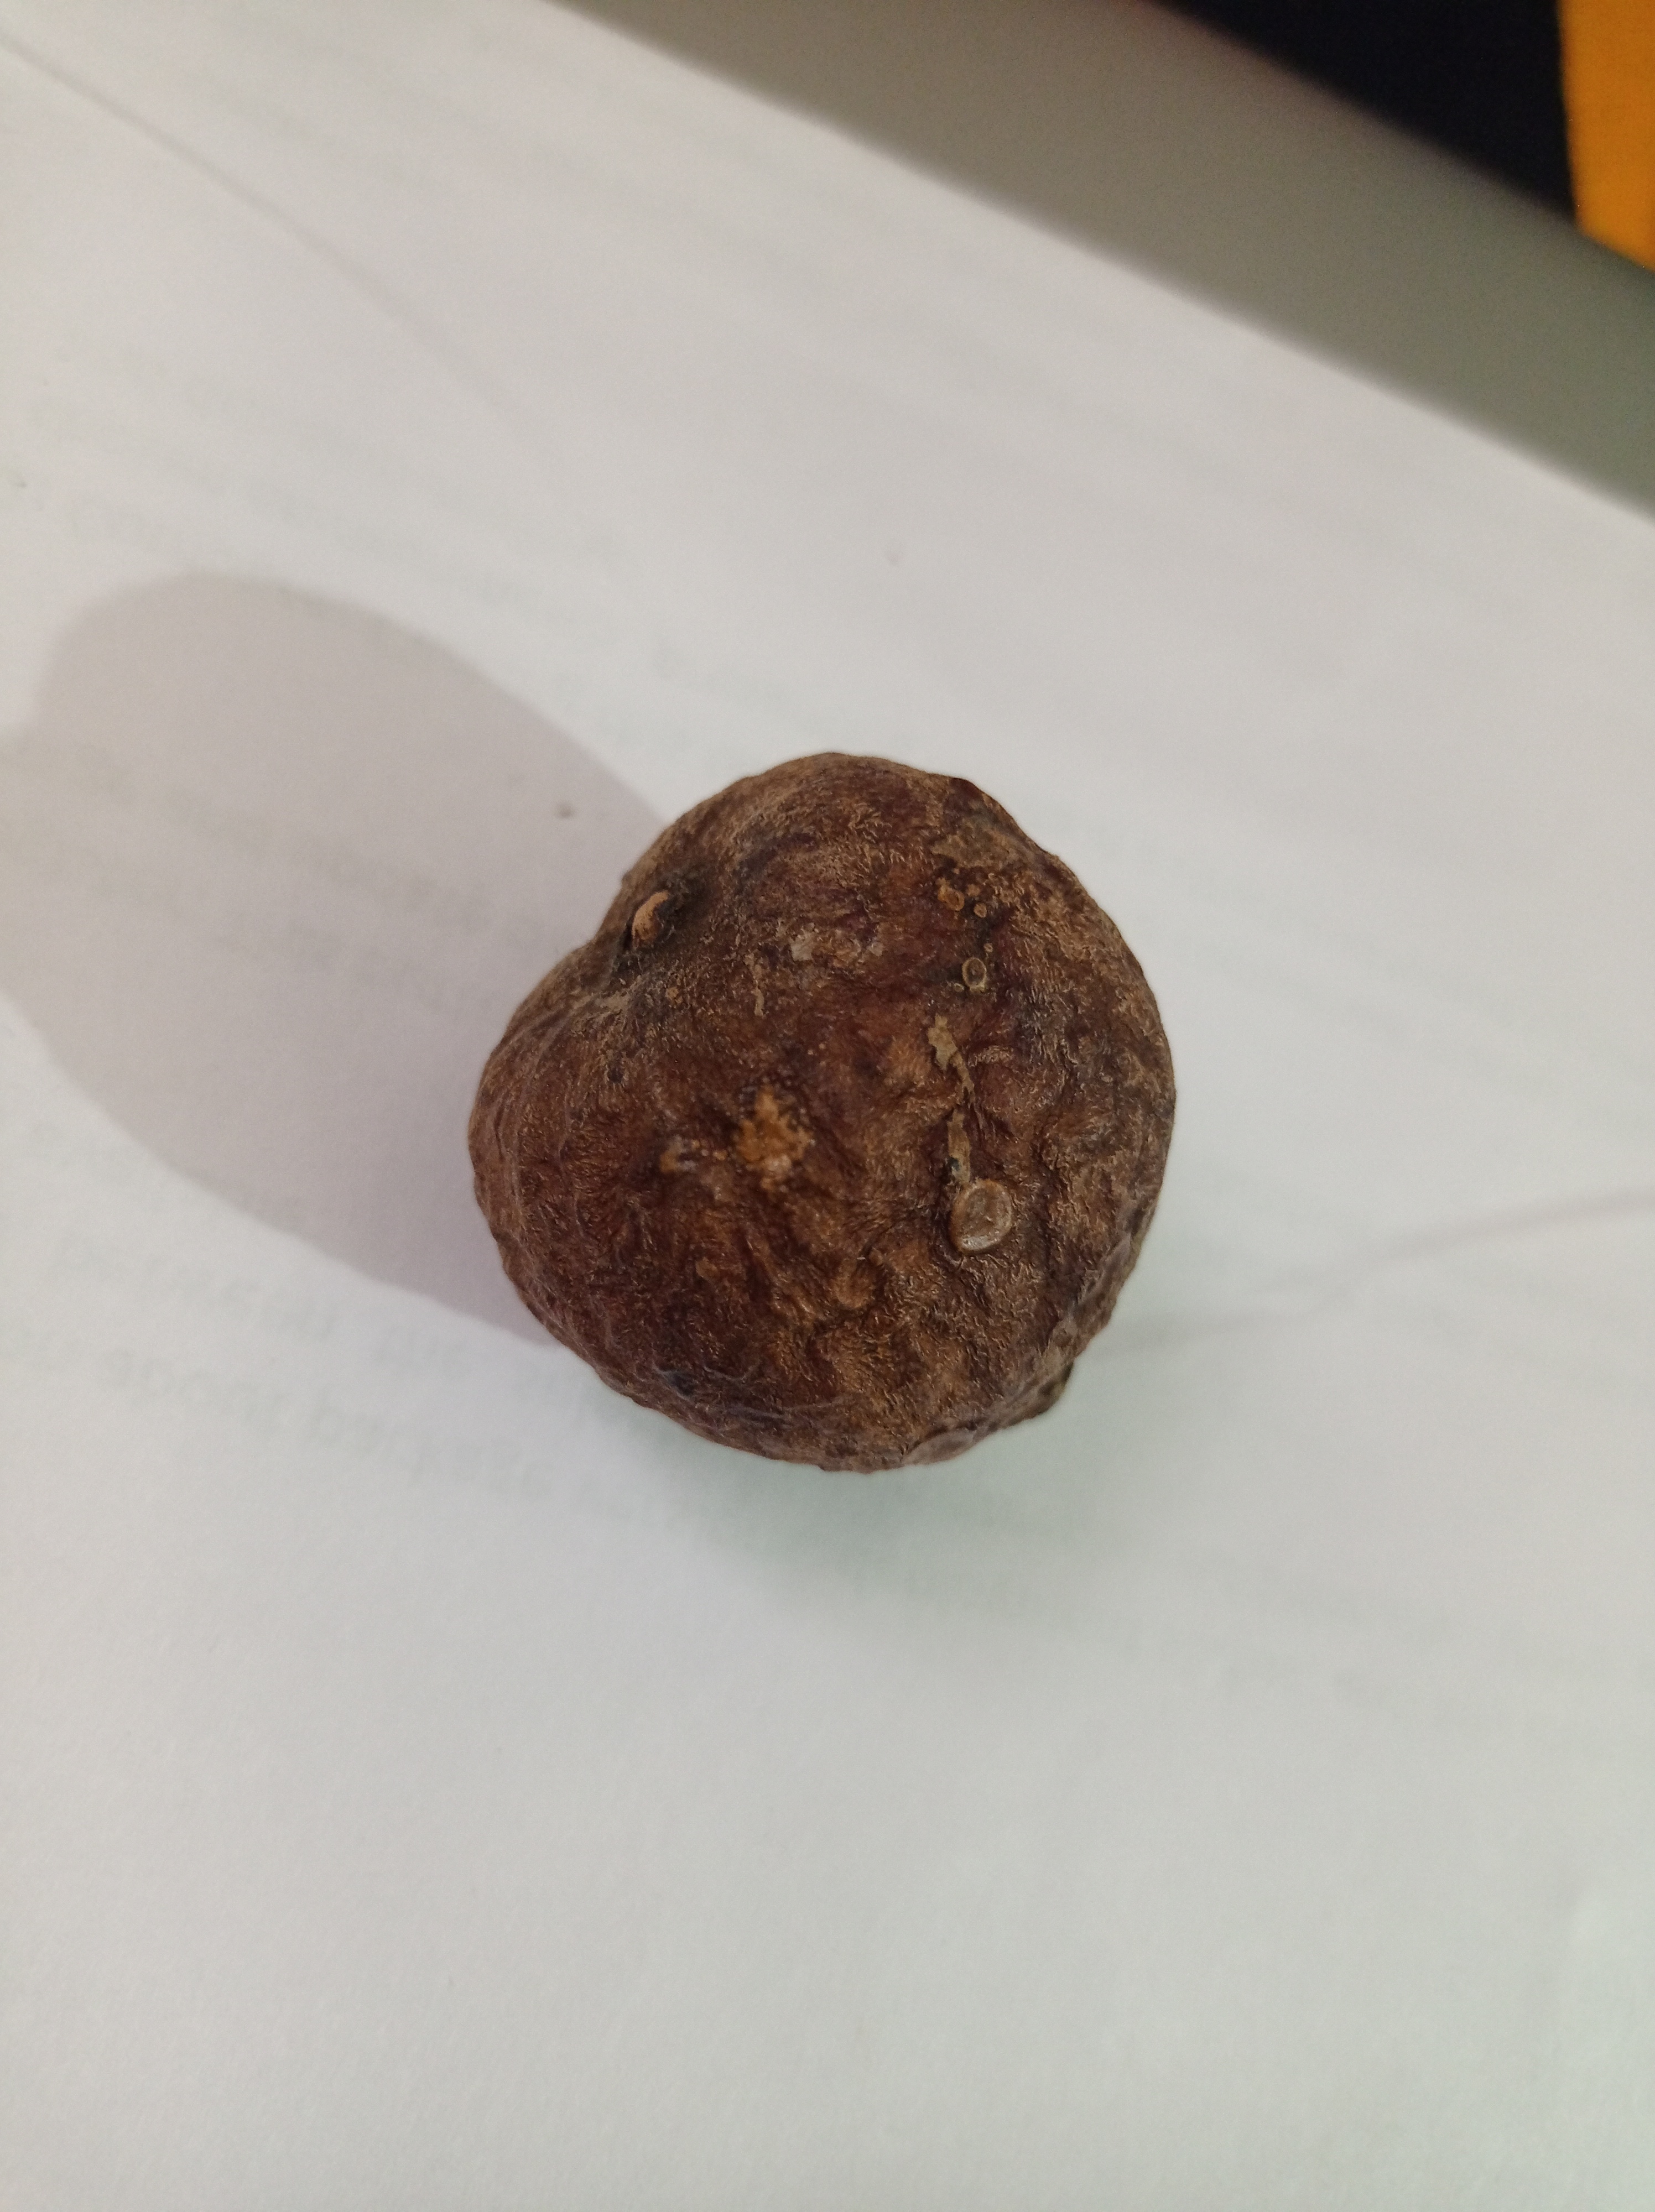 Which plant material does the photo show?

madanphal
